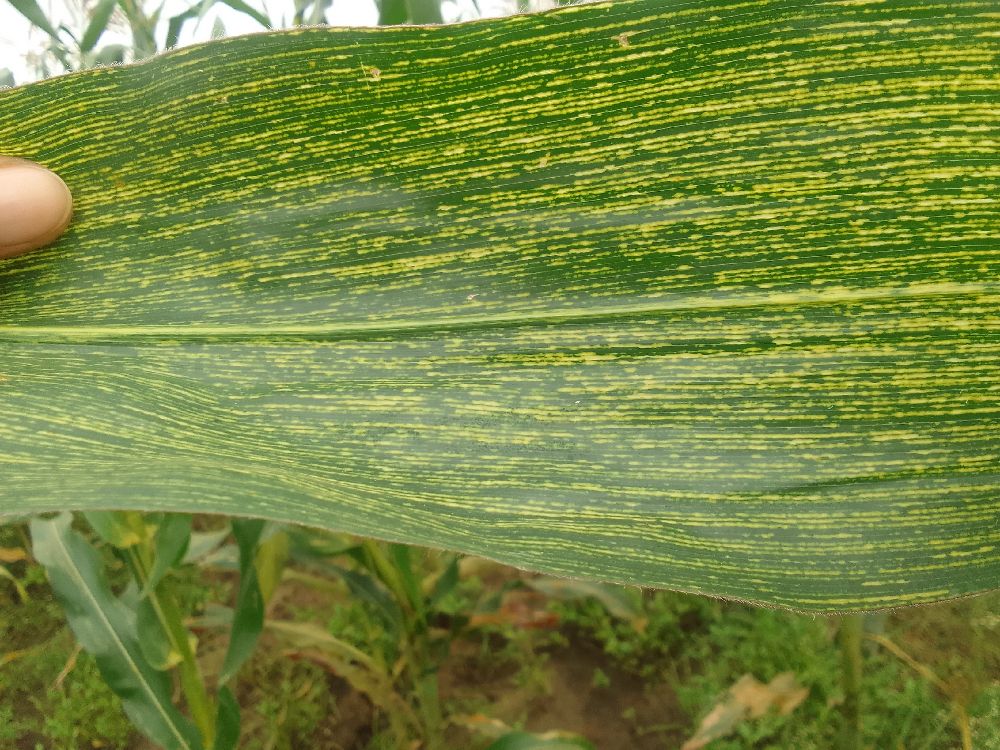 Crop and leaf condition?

maize, maize streak virus
